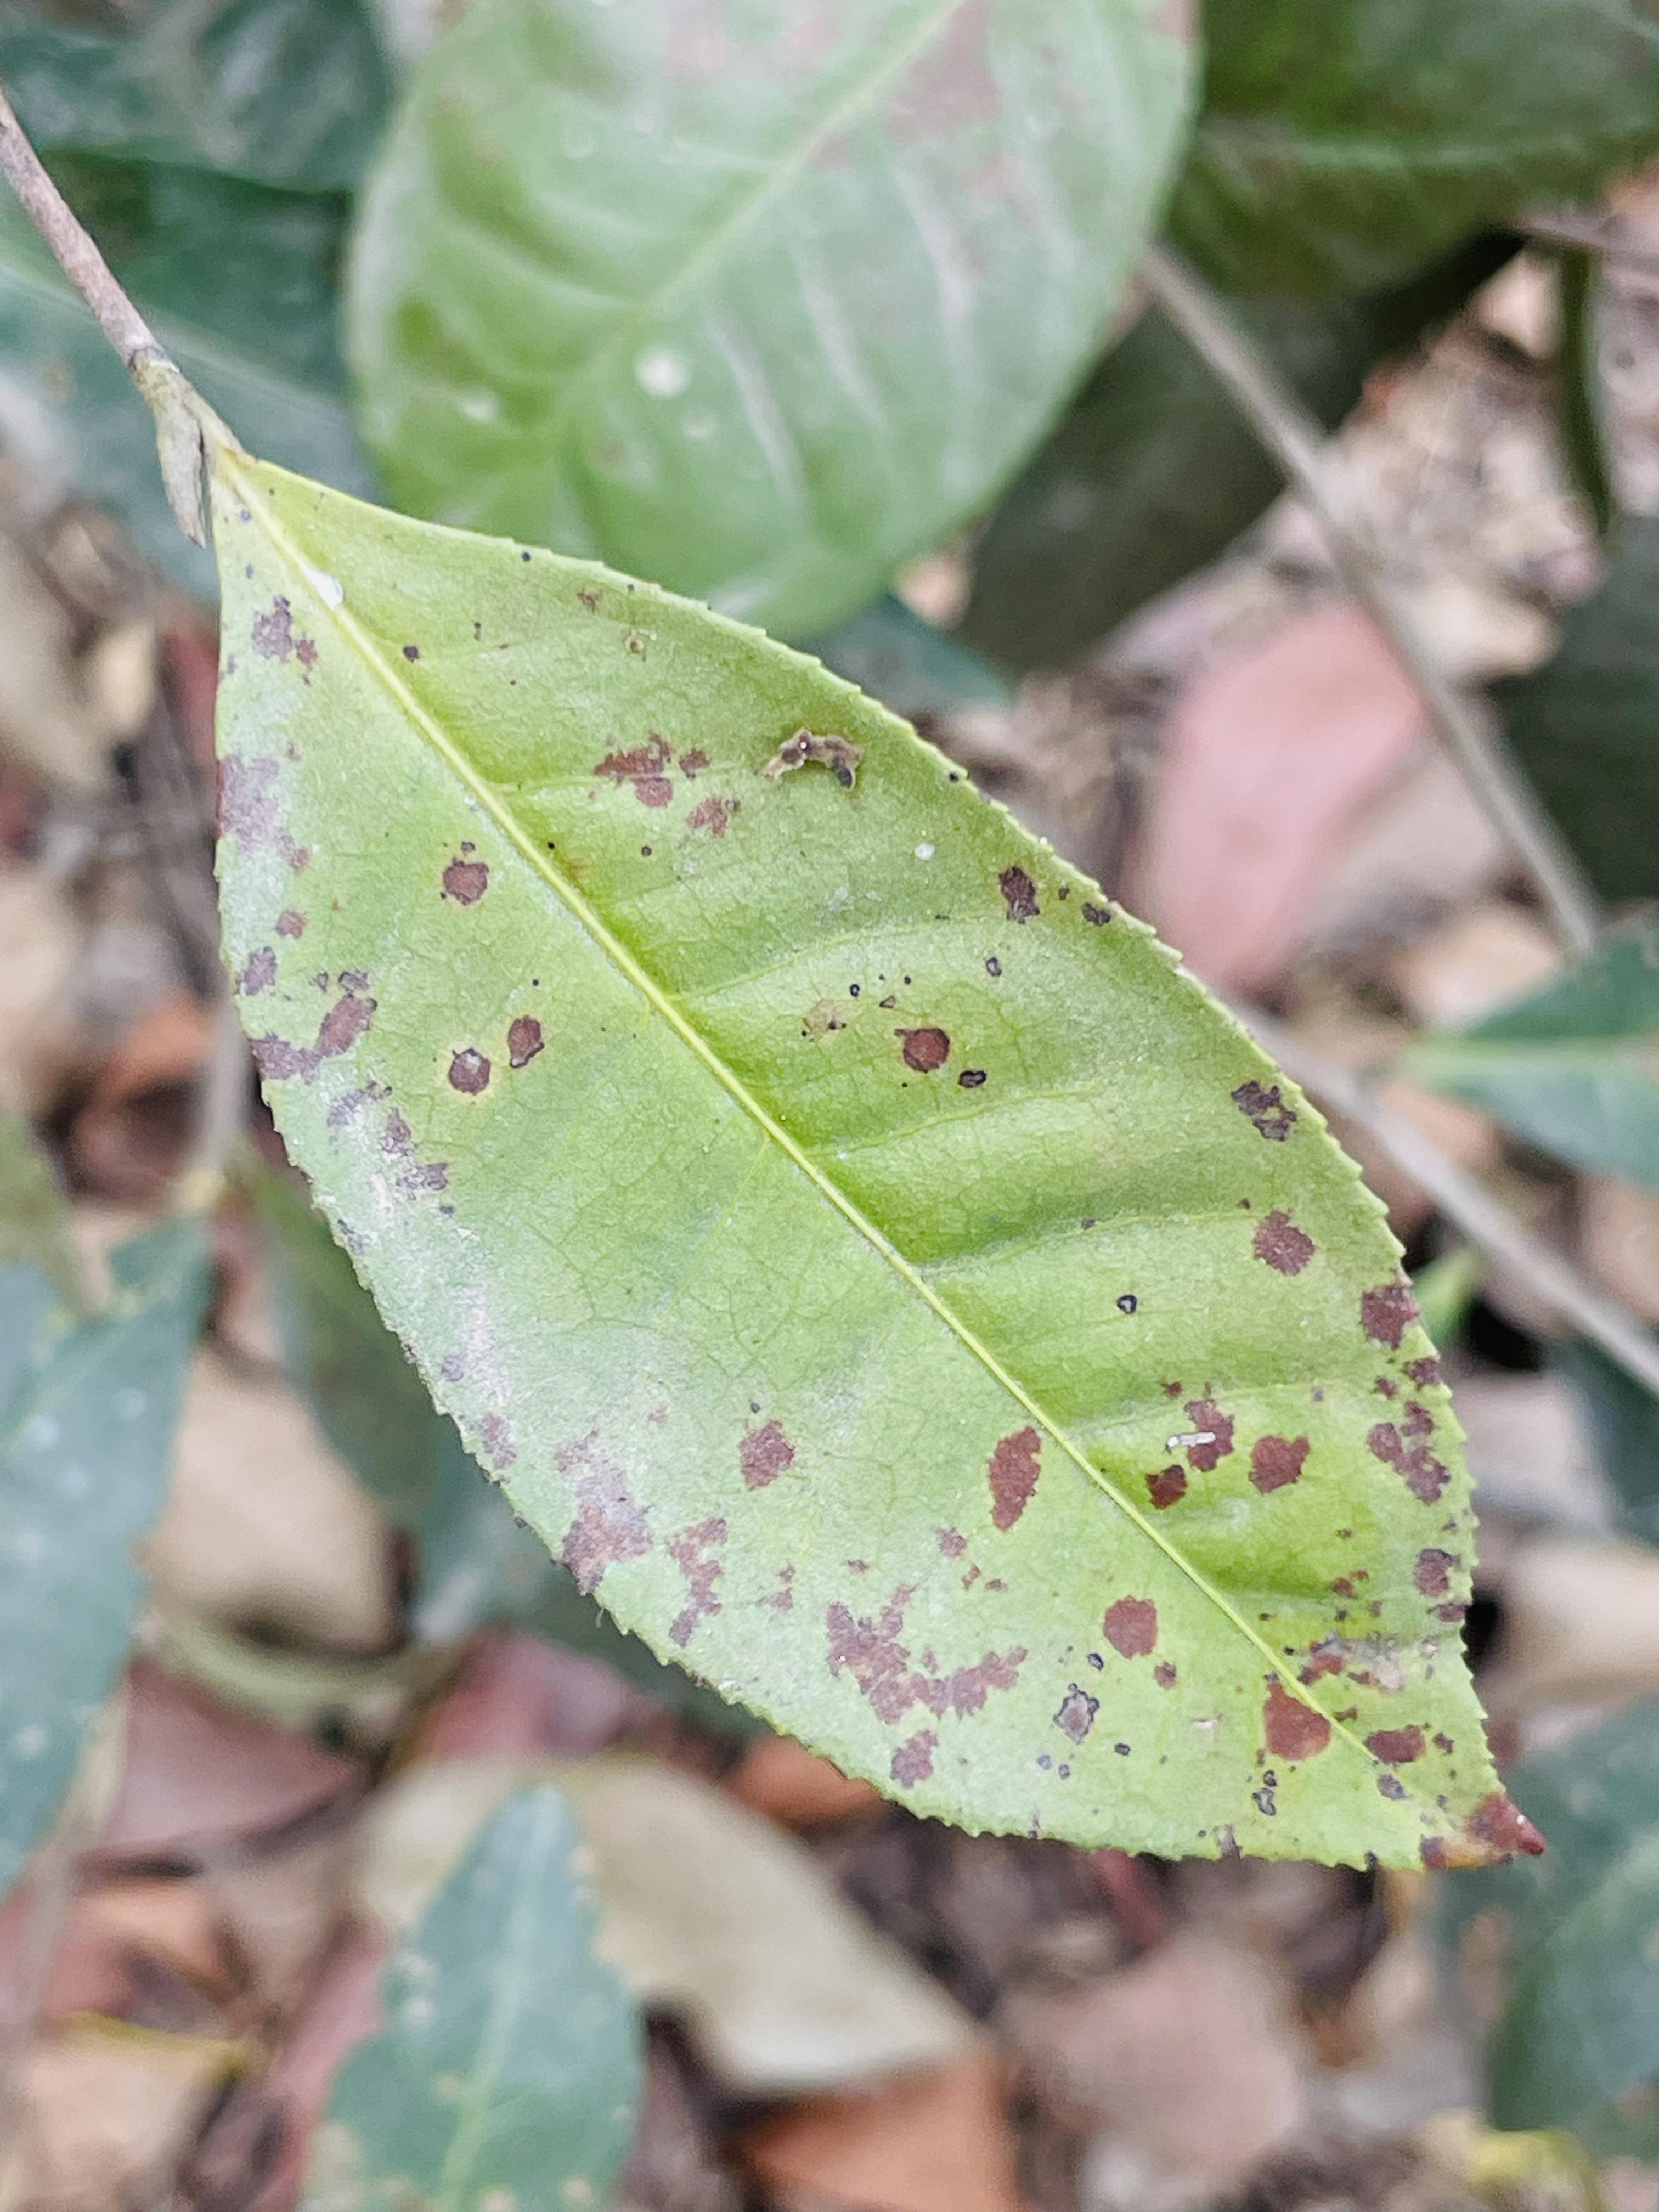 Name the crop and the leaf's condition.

tea, red rust
